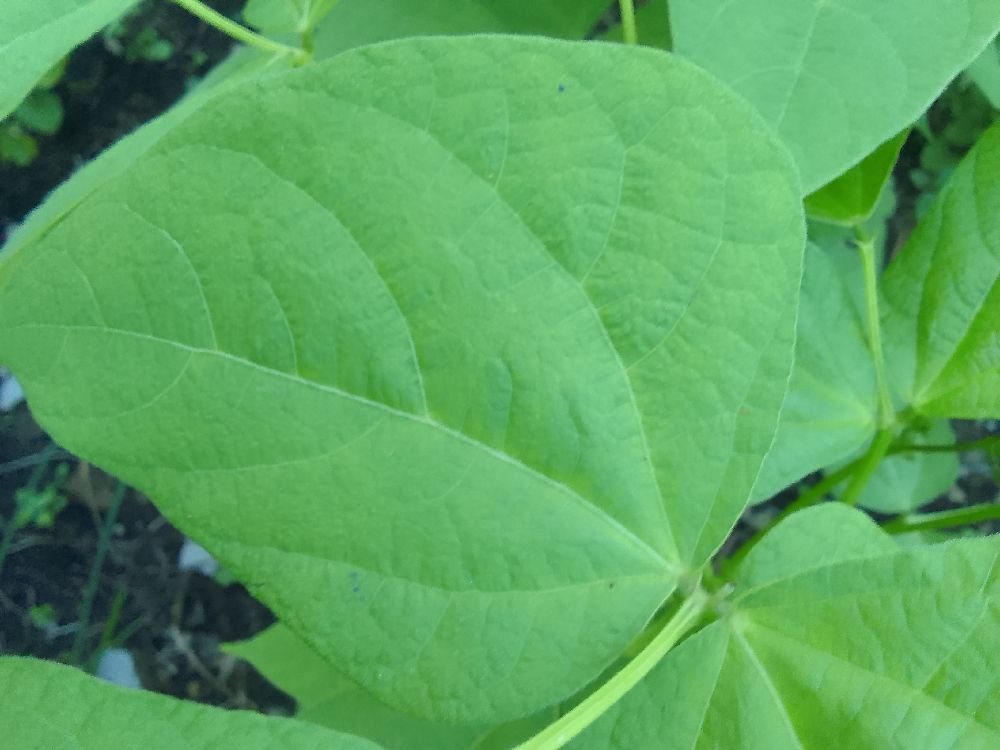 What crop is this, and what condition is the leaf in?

common bean, healthy
